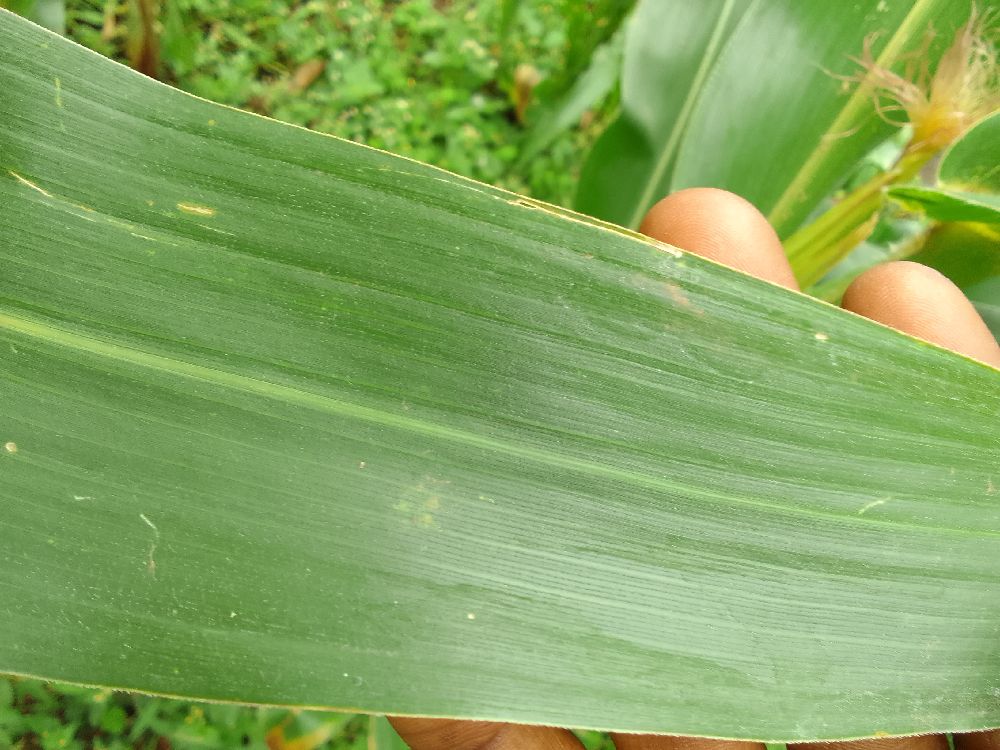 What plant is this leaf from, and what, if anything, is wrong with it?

maize, healthy
